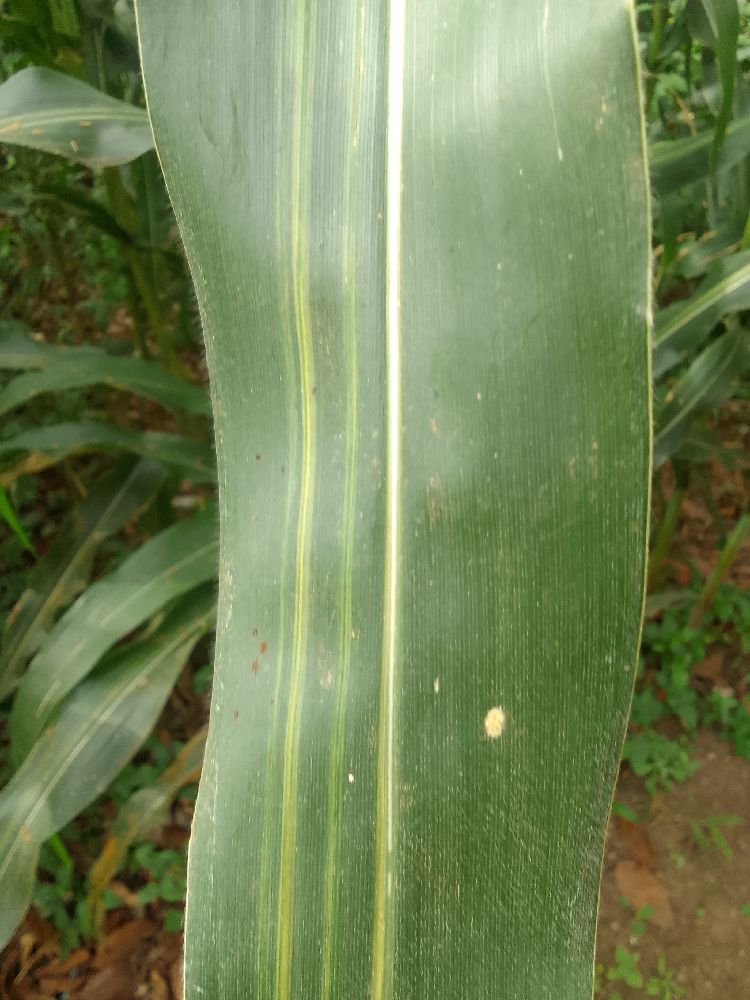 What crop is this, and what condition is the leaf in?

maize, maize lethal necrosis
